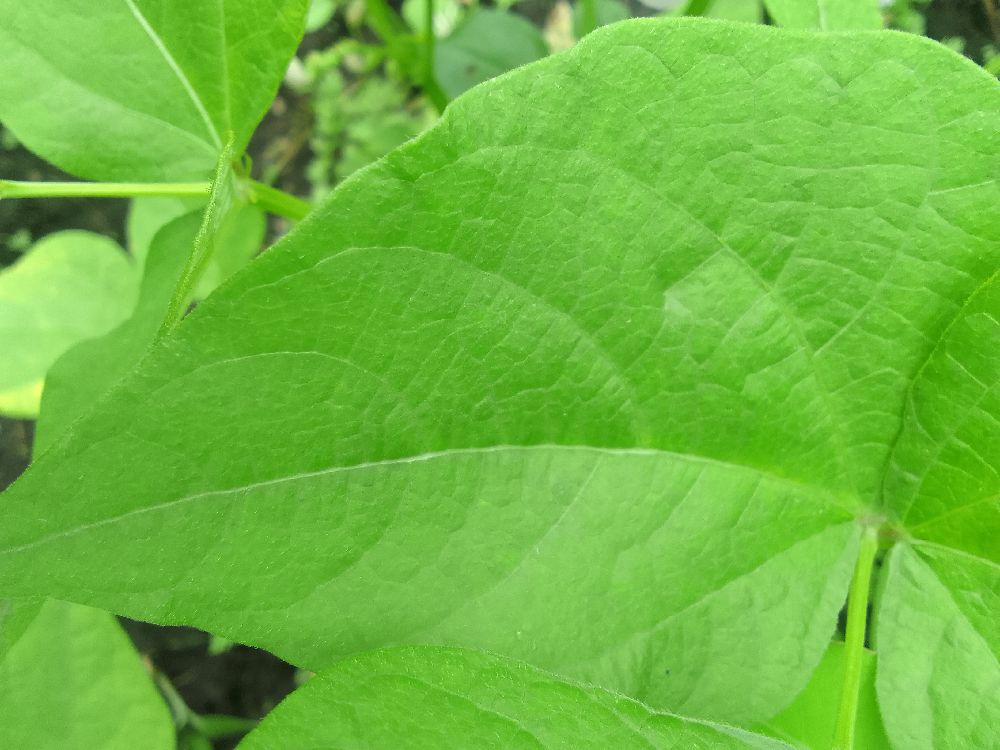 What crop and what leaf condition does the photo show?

common bean, healthy
